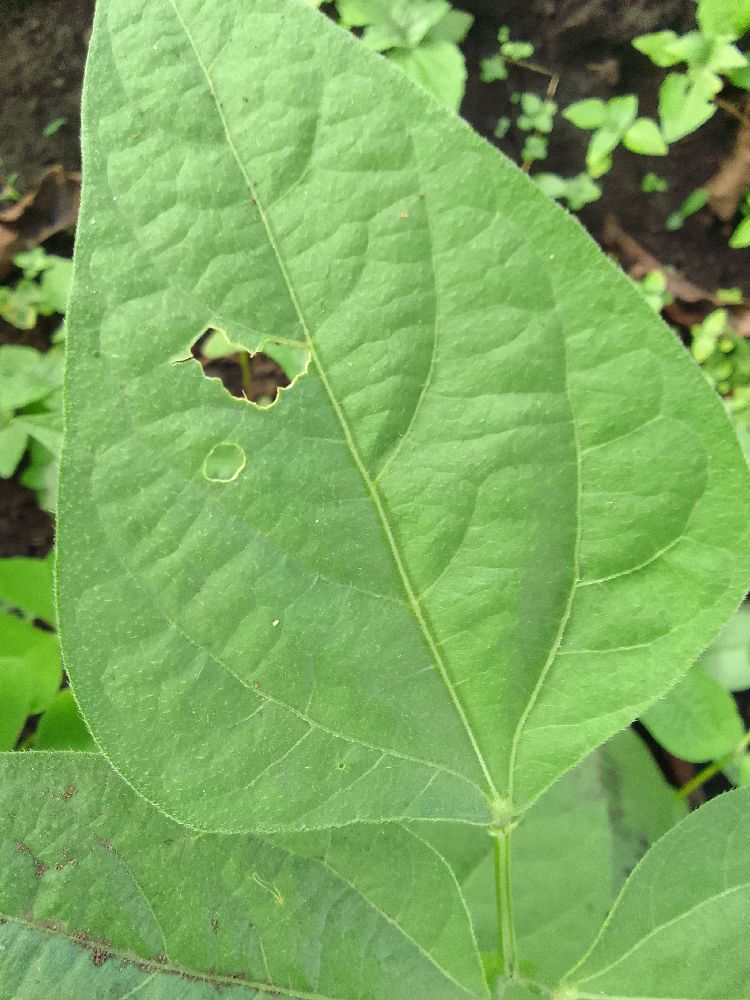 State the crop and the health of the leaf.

common bean, healthy
